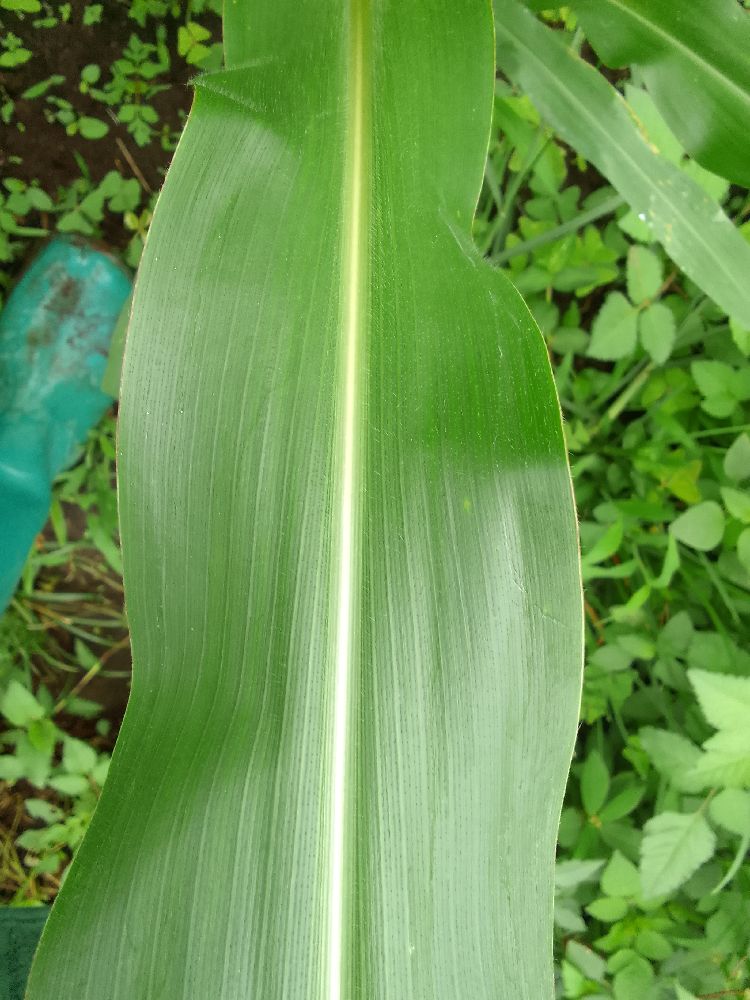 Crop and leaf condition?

maize, healthy
